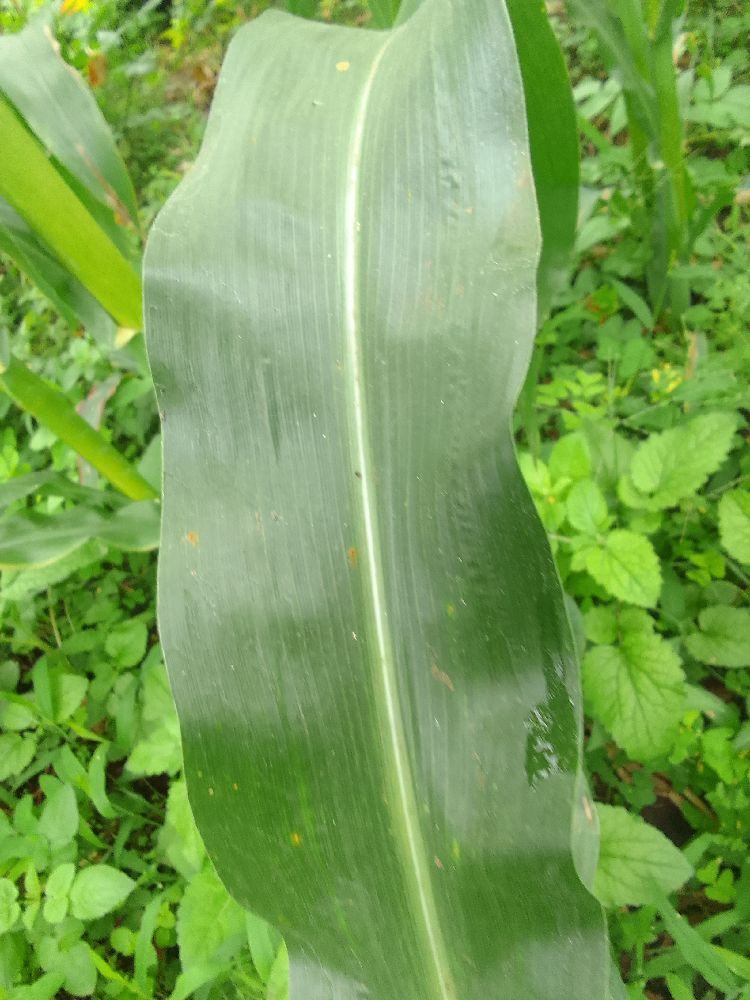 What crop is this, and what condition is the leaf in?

maize, healthy
